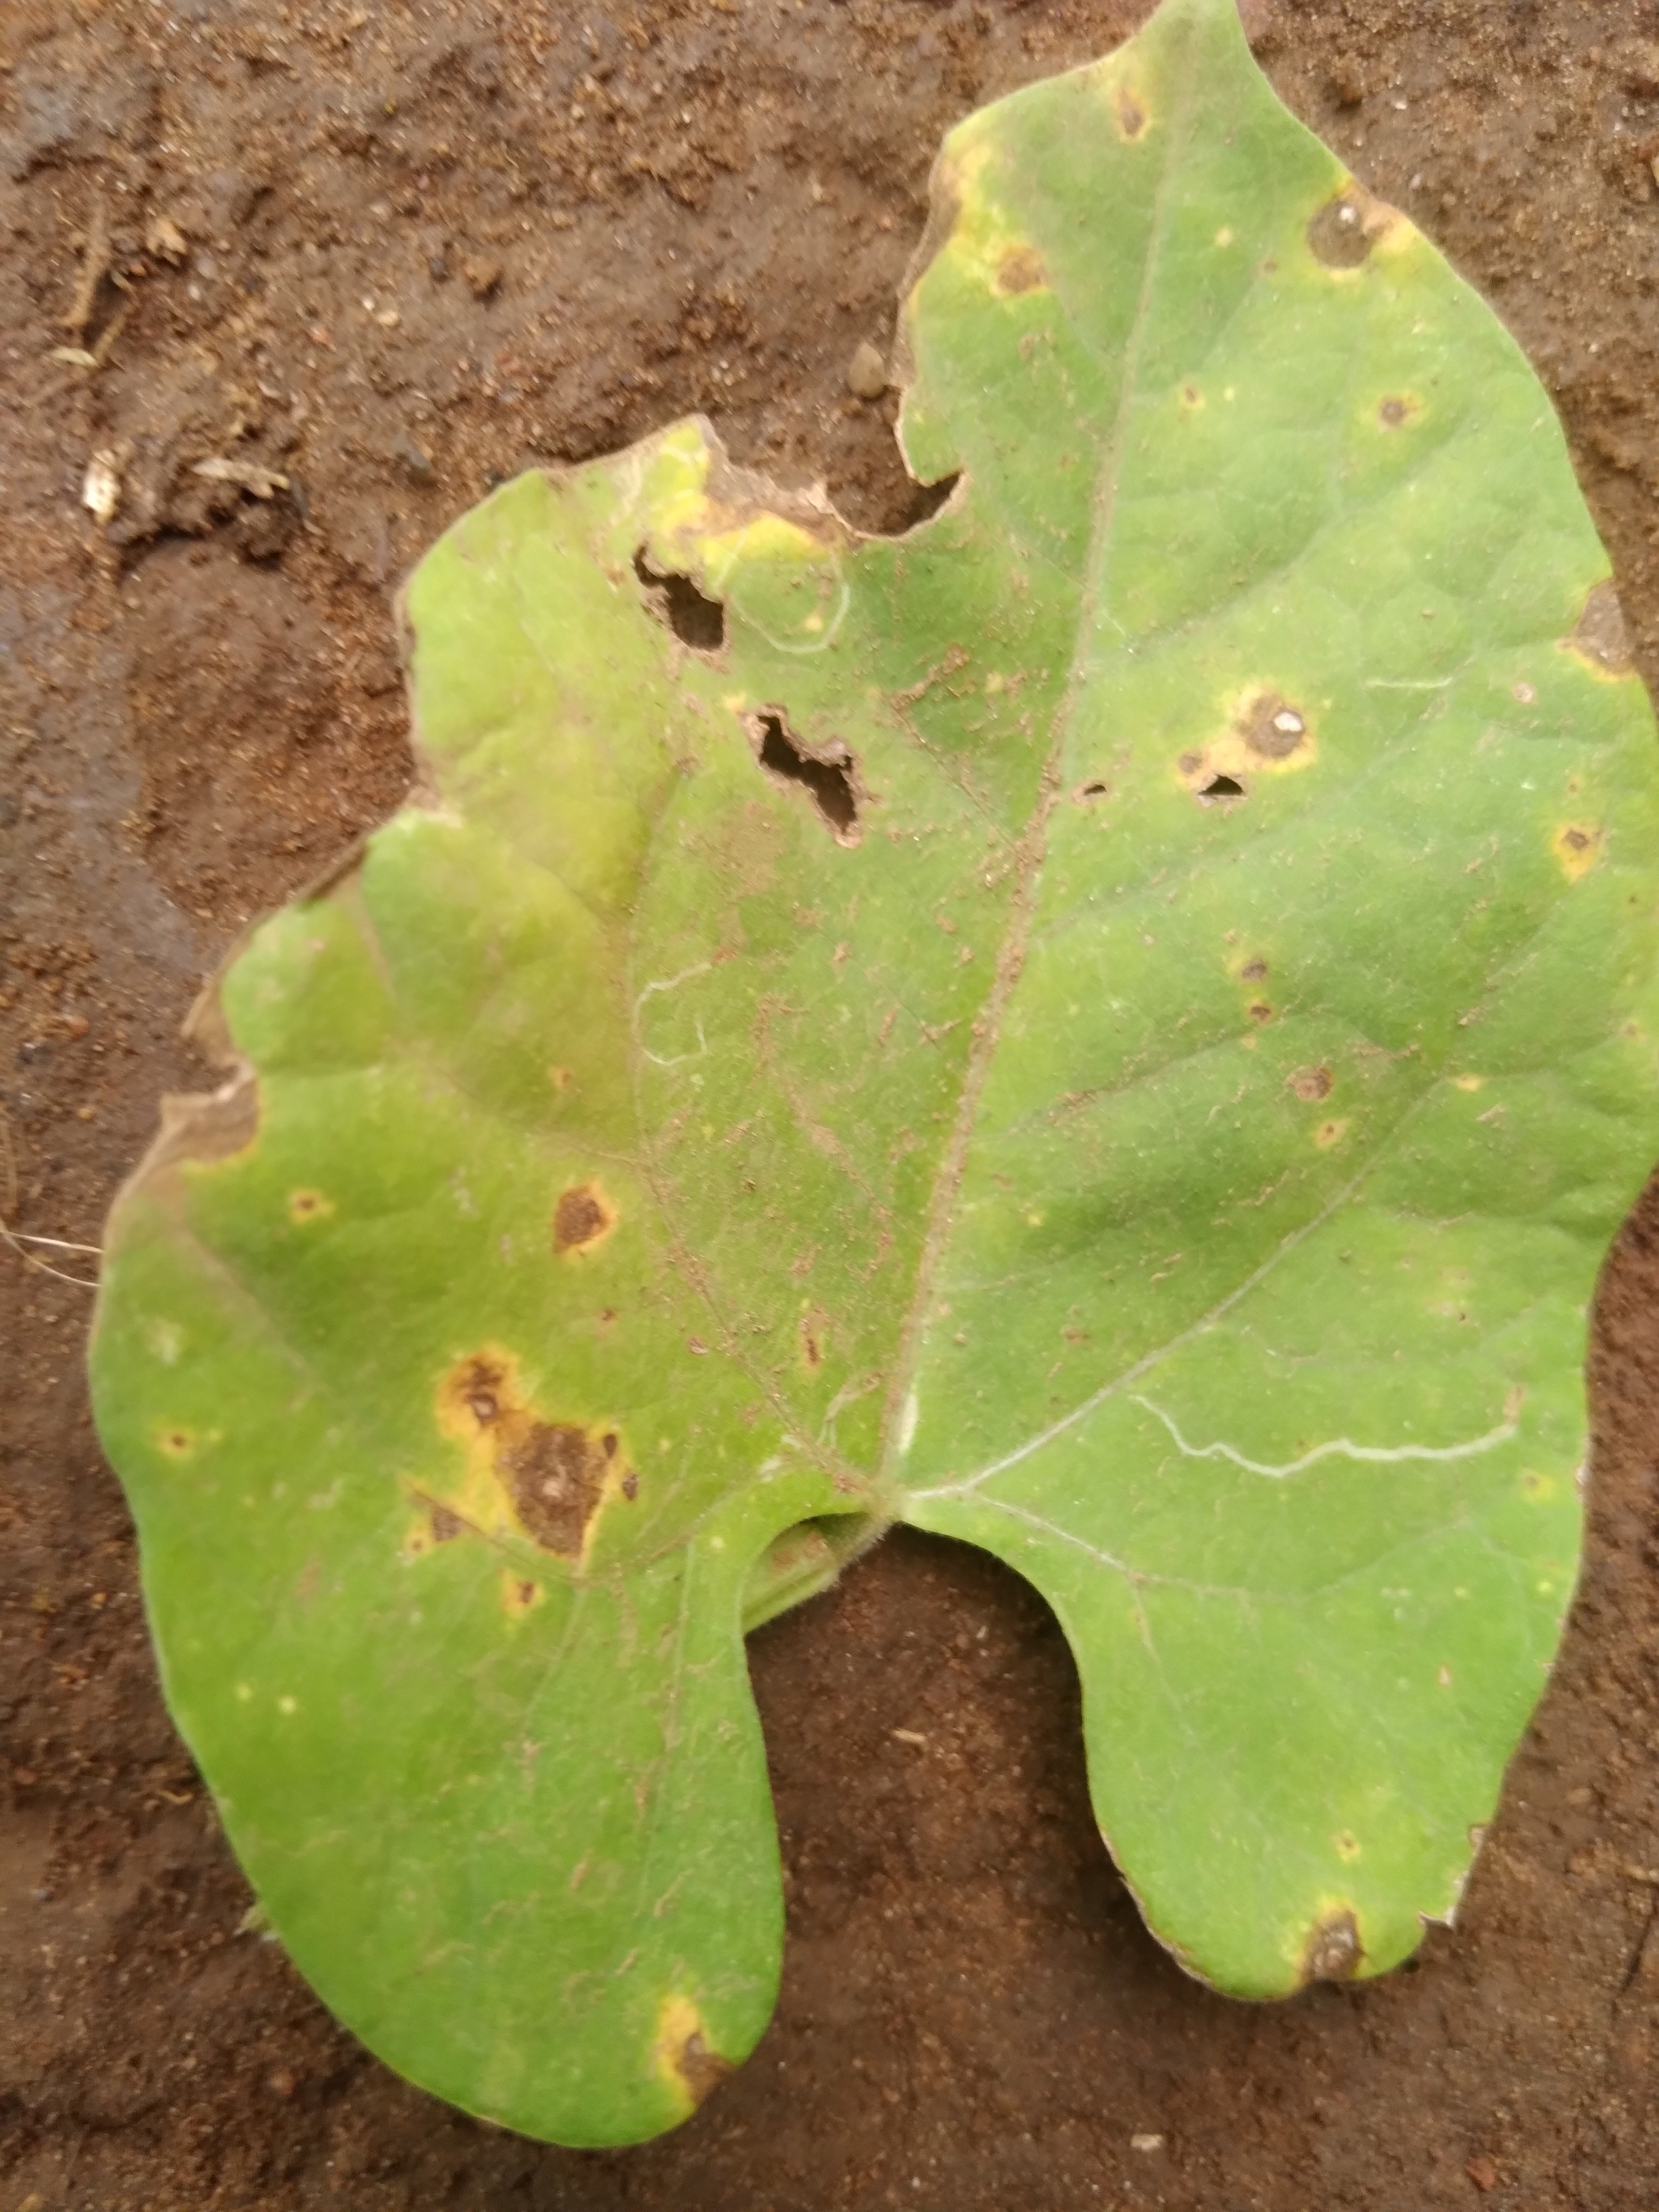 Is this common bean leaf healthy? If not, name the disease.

rust
